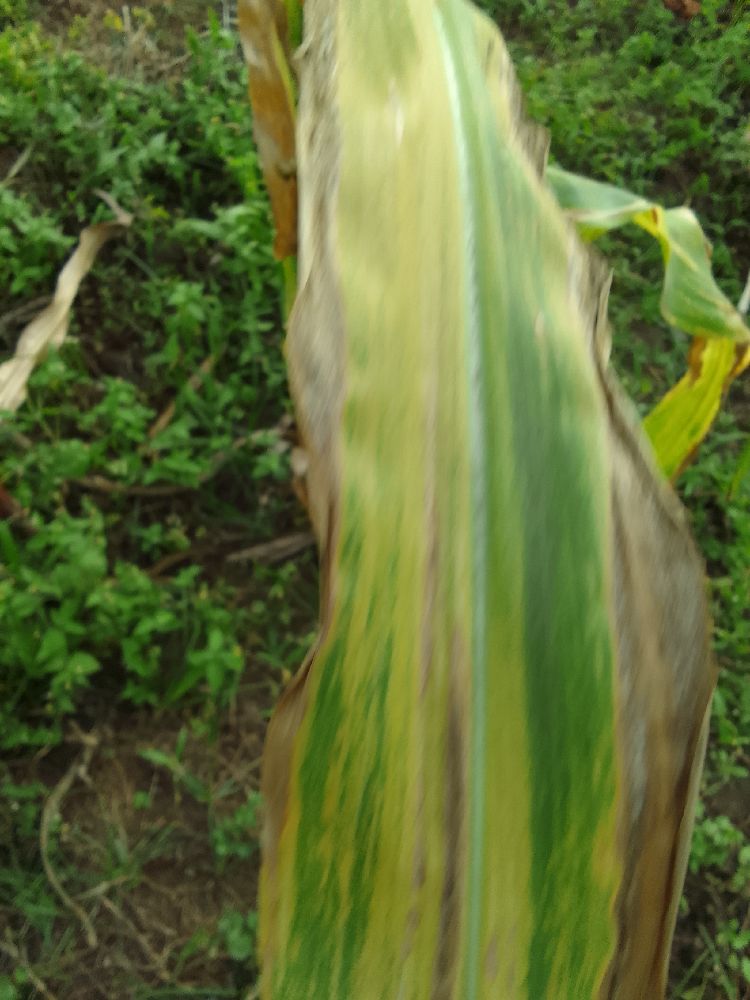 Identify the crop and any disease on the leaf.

maize, maize lethal necrosis
